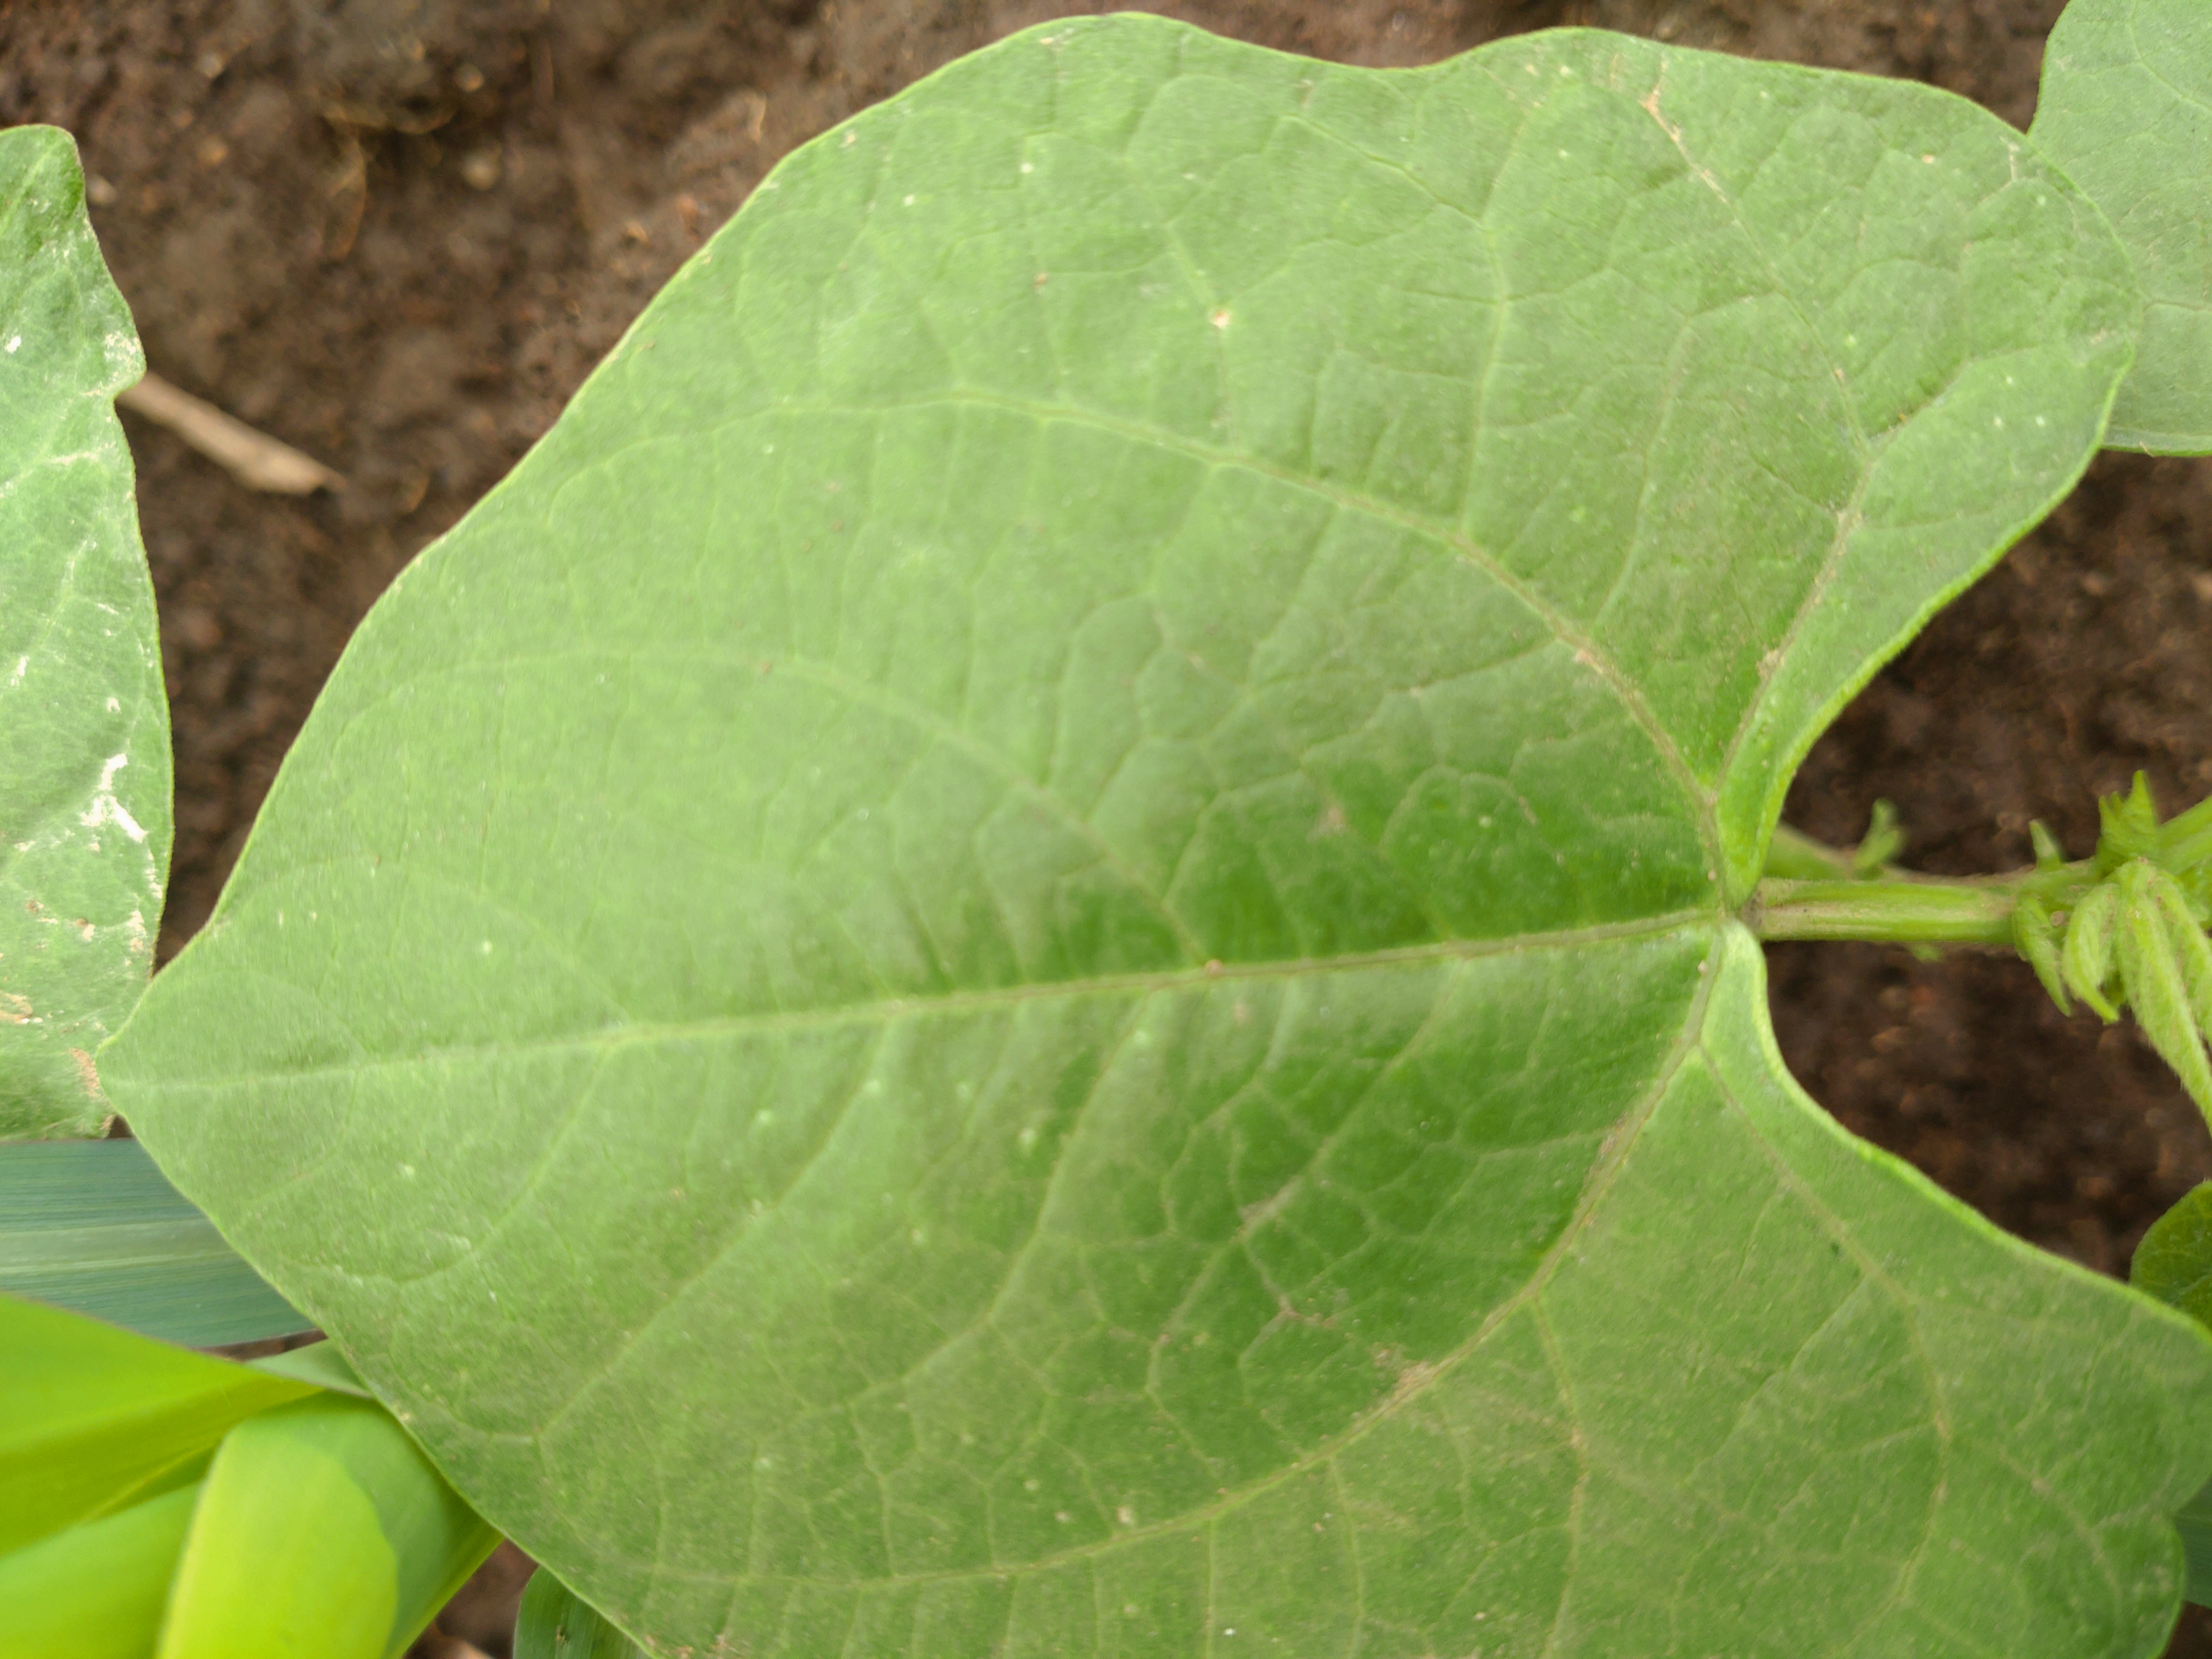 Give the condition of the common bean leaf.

healthy
